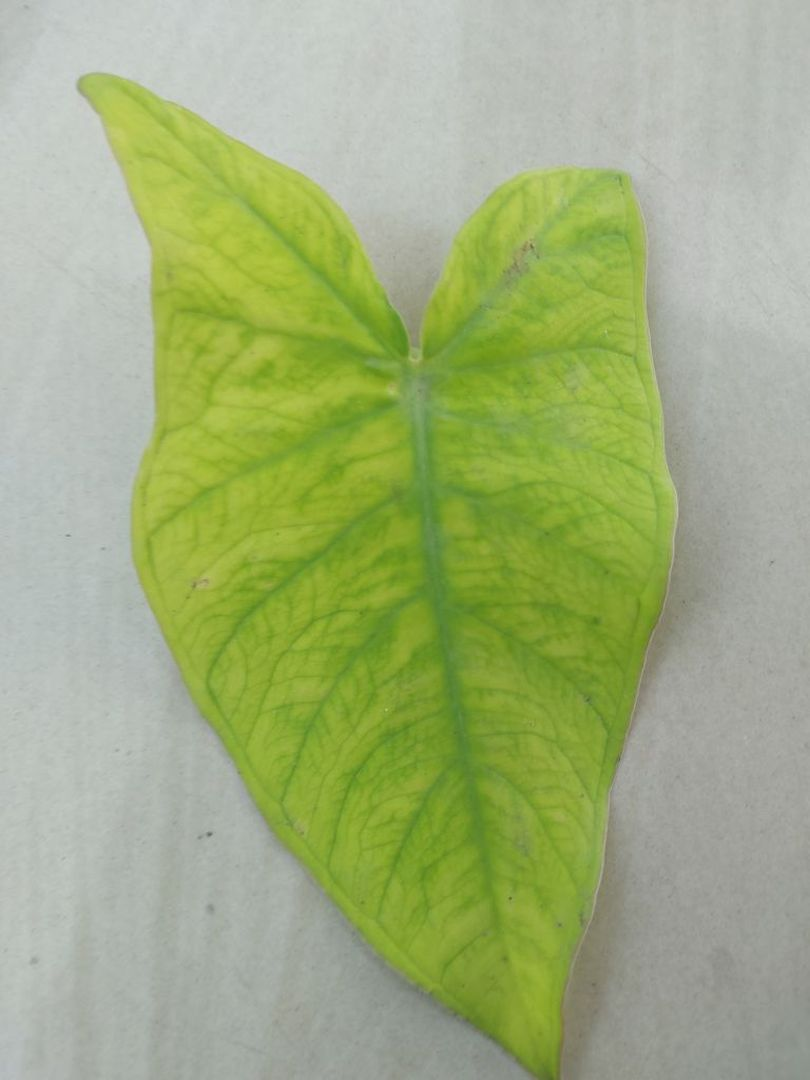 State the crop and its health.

taro, mosaic
